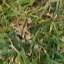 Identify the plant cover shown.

grass
